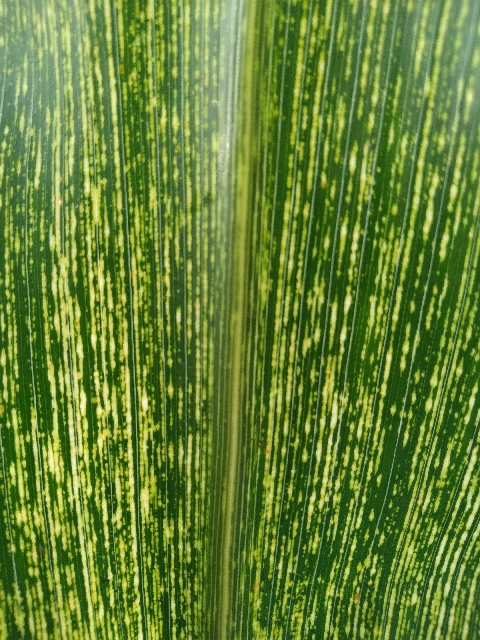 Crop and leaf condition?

maize, maize streak virus
